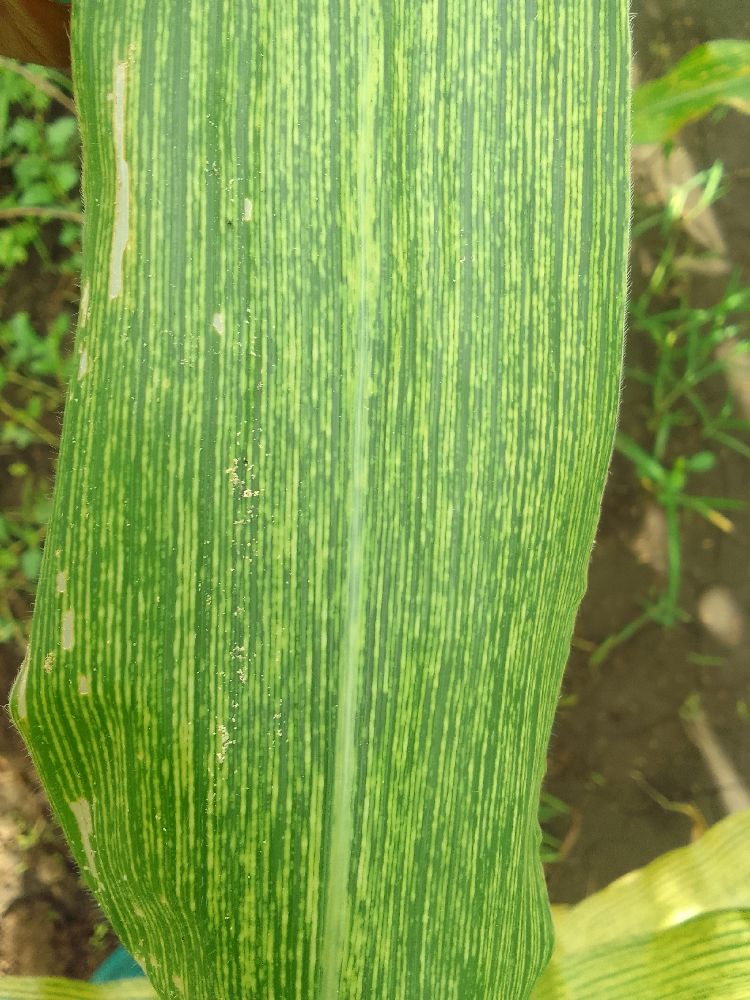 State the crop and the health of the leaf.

maize, maize streak virus
